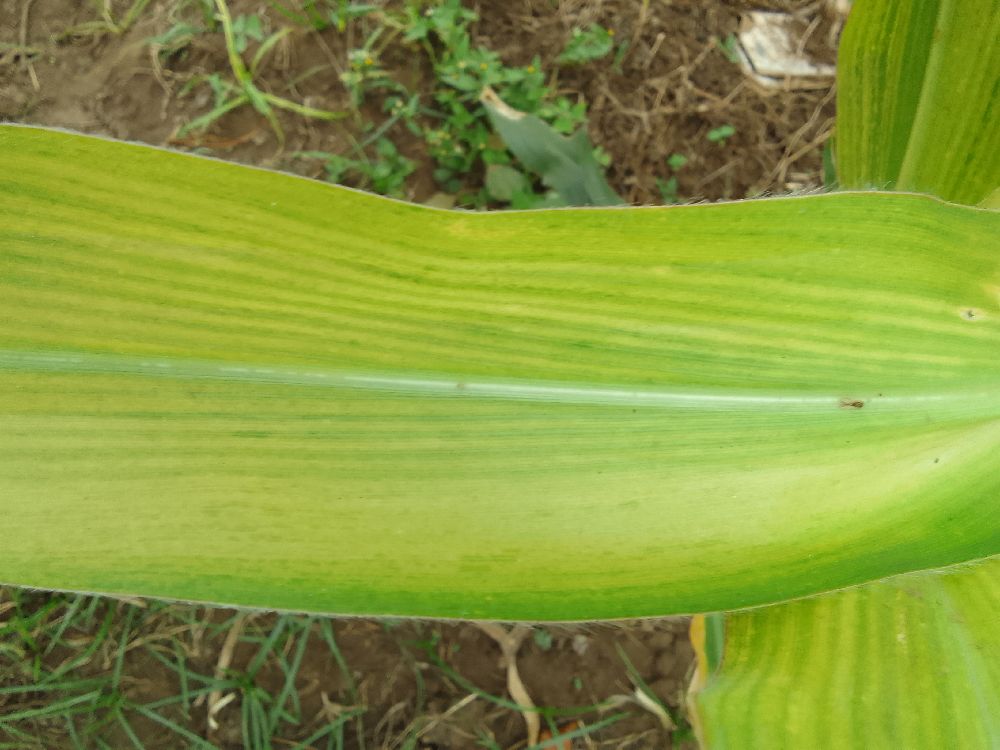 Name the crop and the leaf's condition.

maize, maize lethal necrosis
